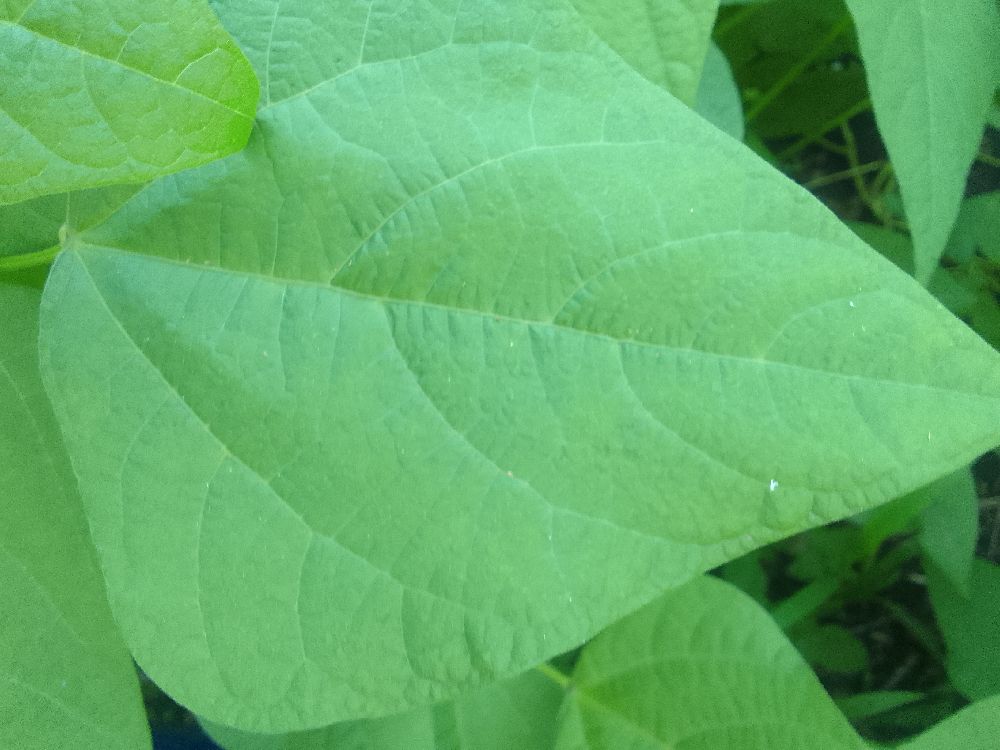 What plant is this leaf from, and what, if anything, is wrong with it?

common bean, healthy
